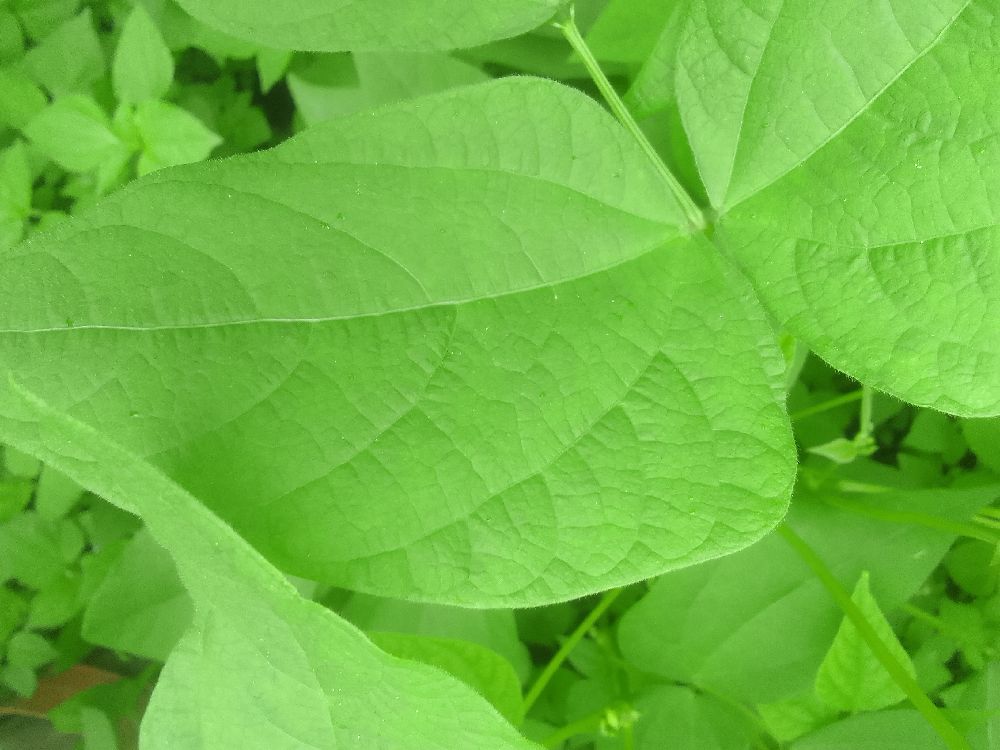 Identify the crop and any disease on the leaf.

common bean, healthy
